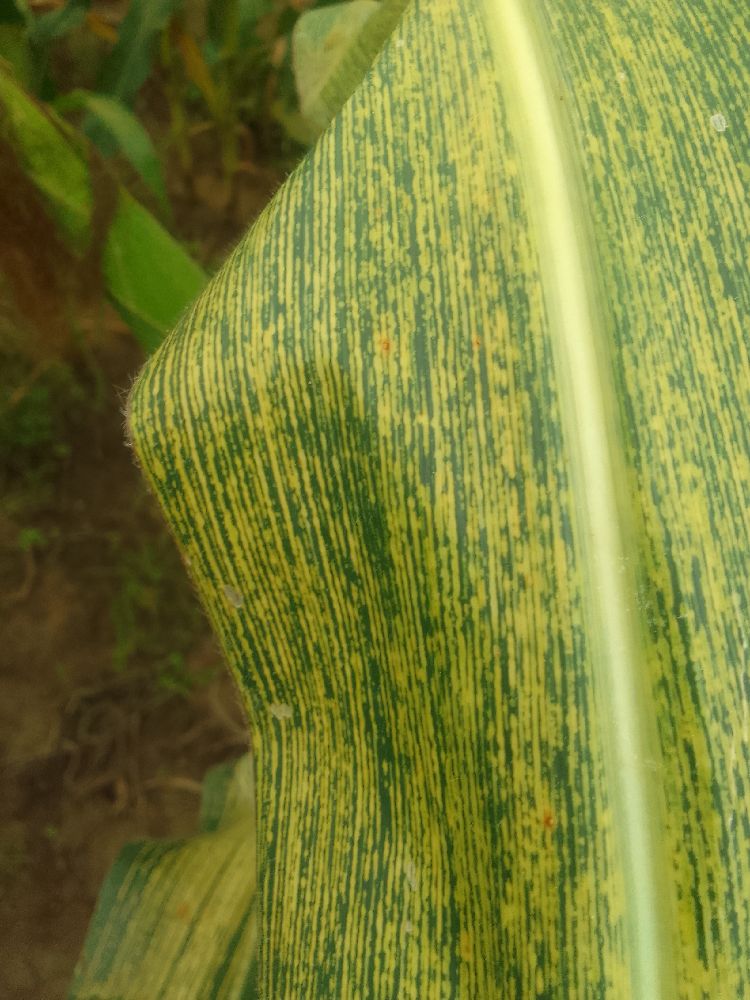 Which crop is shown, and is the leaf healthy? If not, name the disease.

maize, maize streak virus
